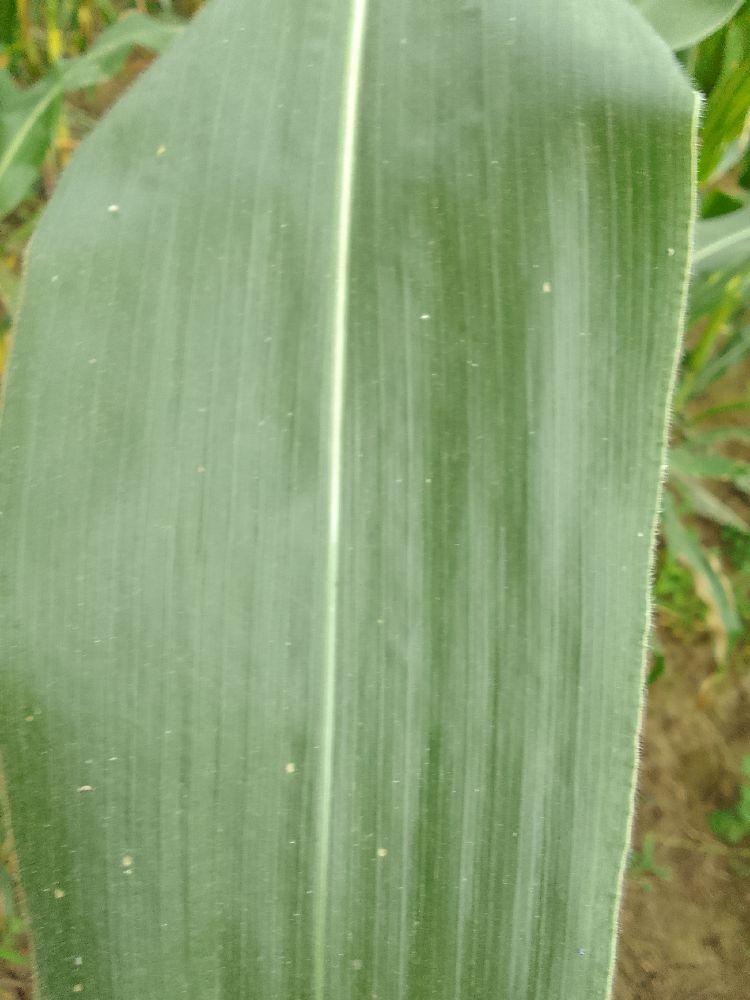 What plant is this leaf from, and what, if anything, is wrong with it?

maize, healthy
